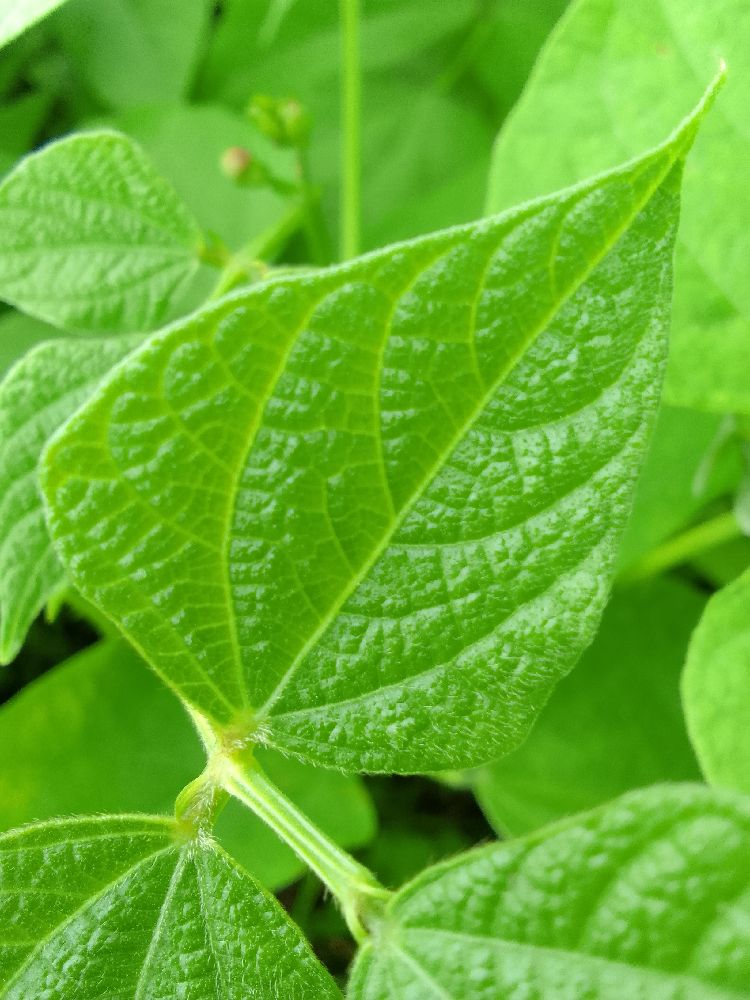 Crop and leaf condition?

common bean, healthy
